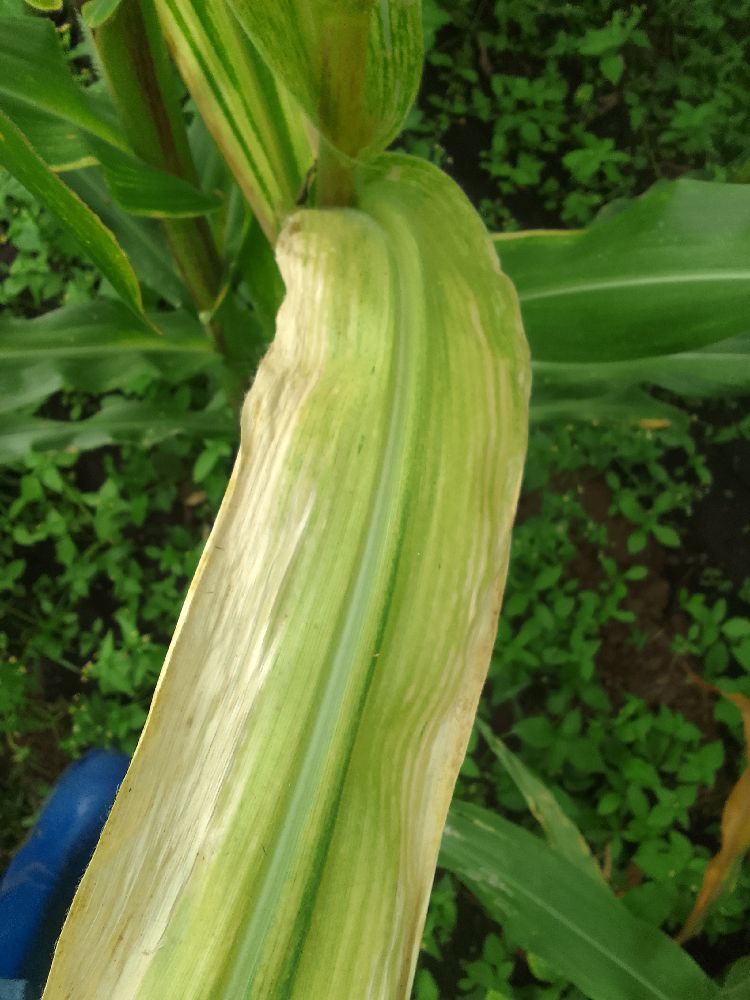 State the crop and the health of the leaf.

maize, maize lethal necrosis
